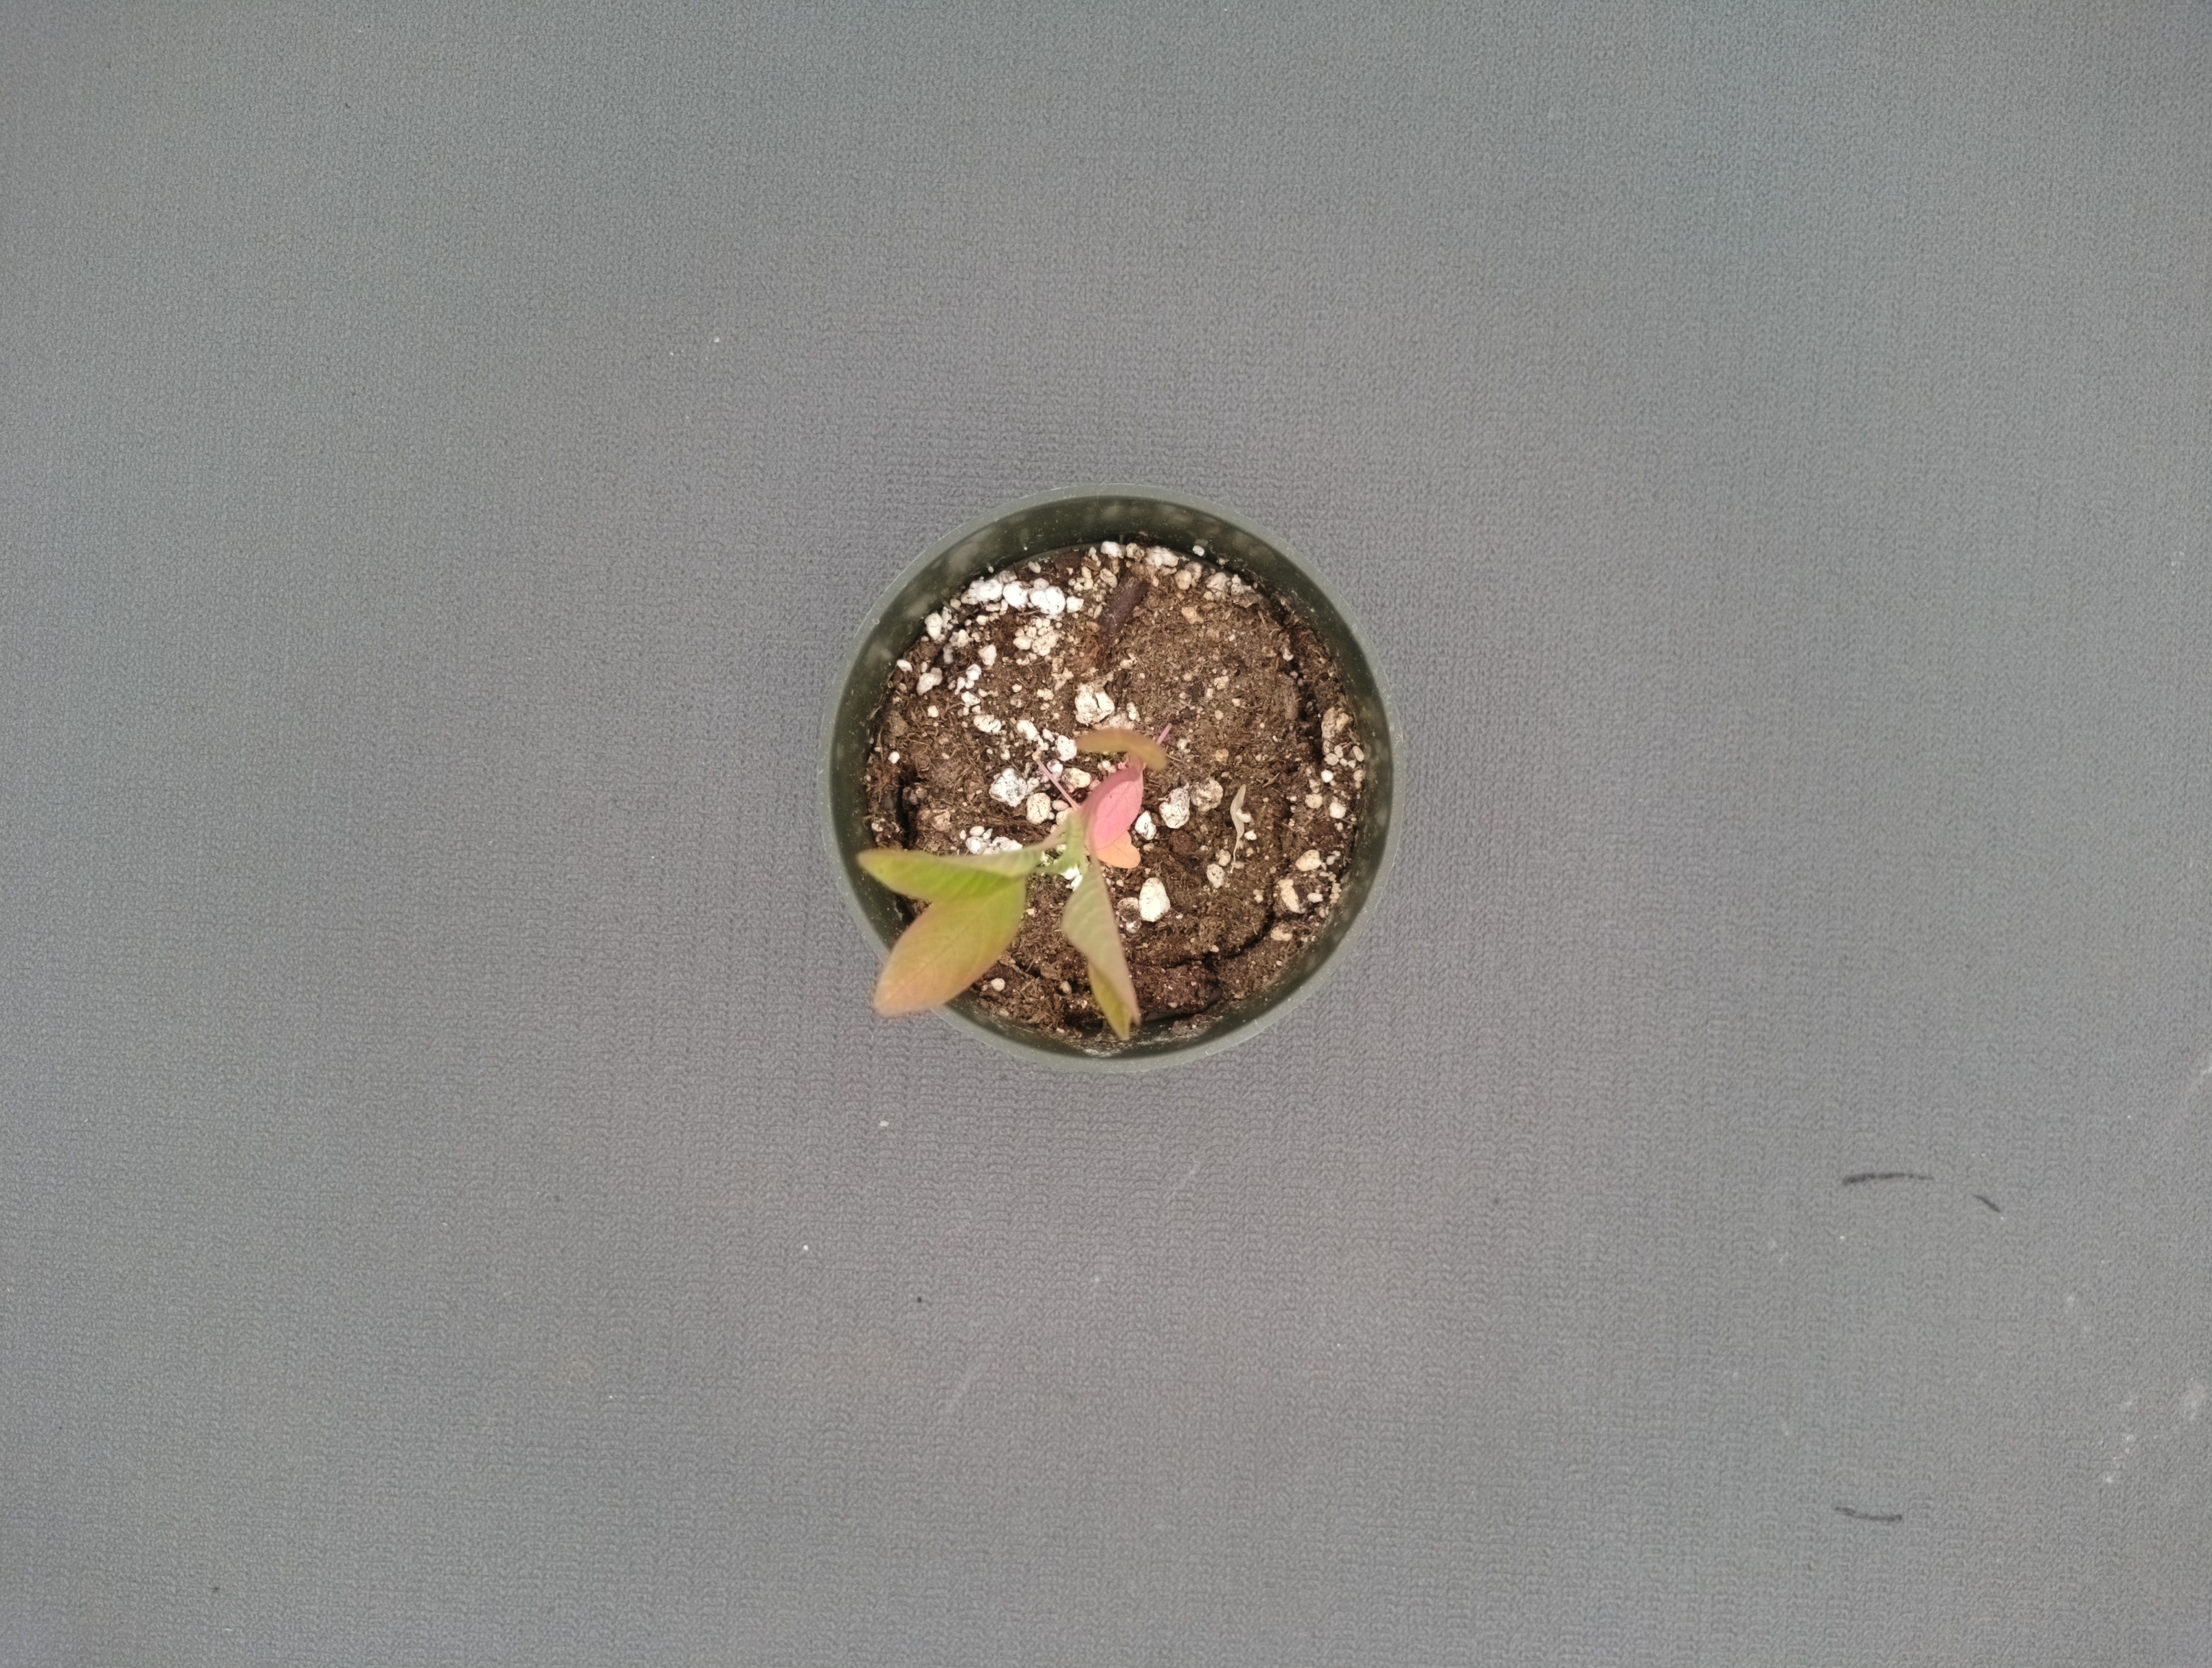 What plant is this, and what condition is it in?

waterhemp, chlorosis only
